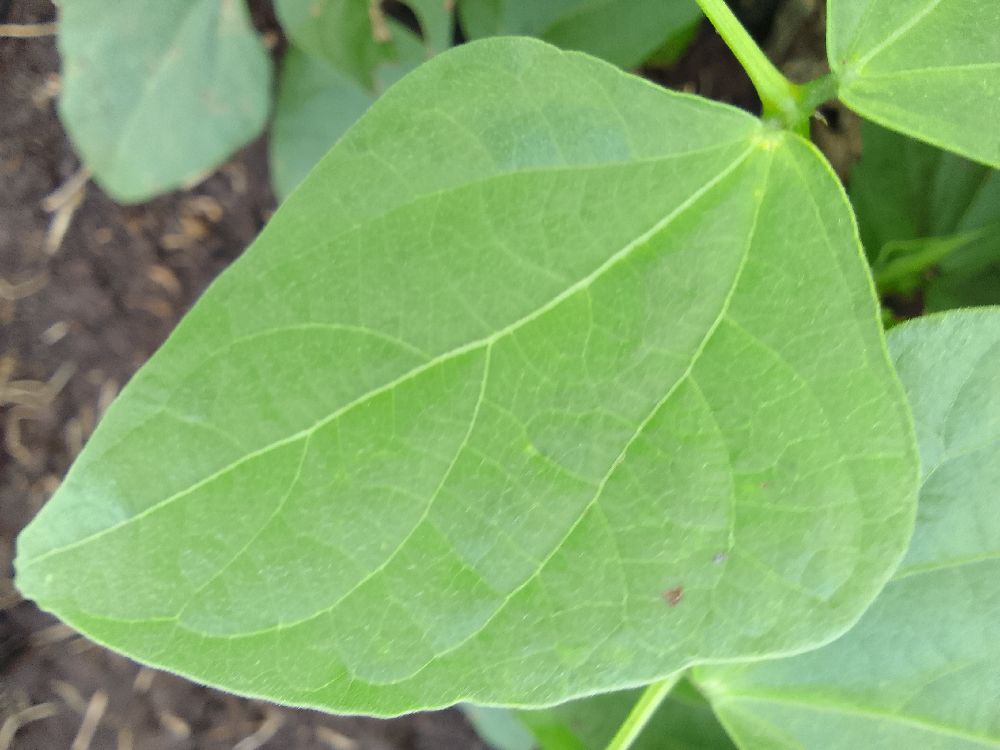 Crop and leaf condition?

common bean, healthy
